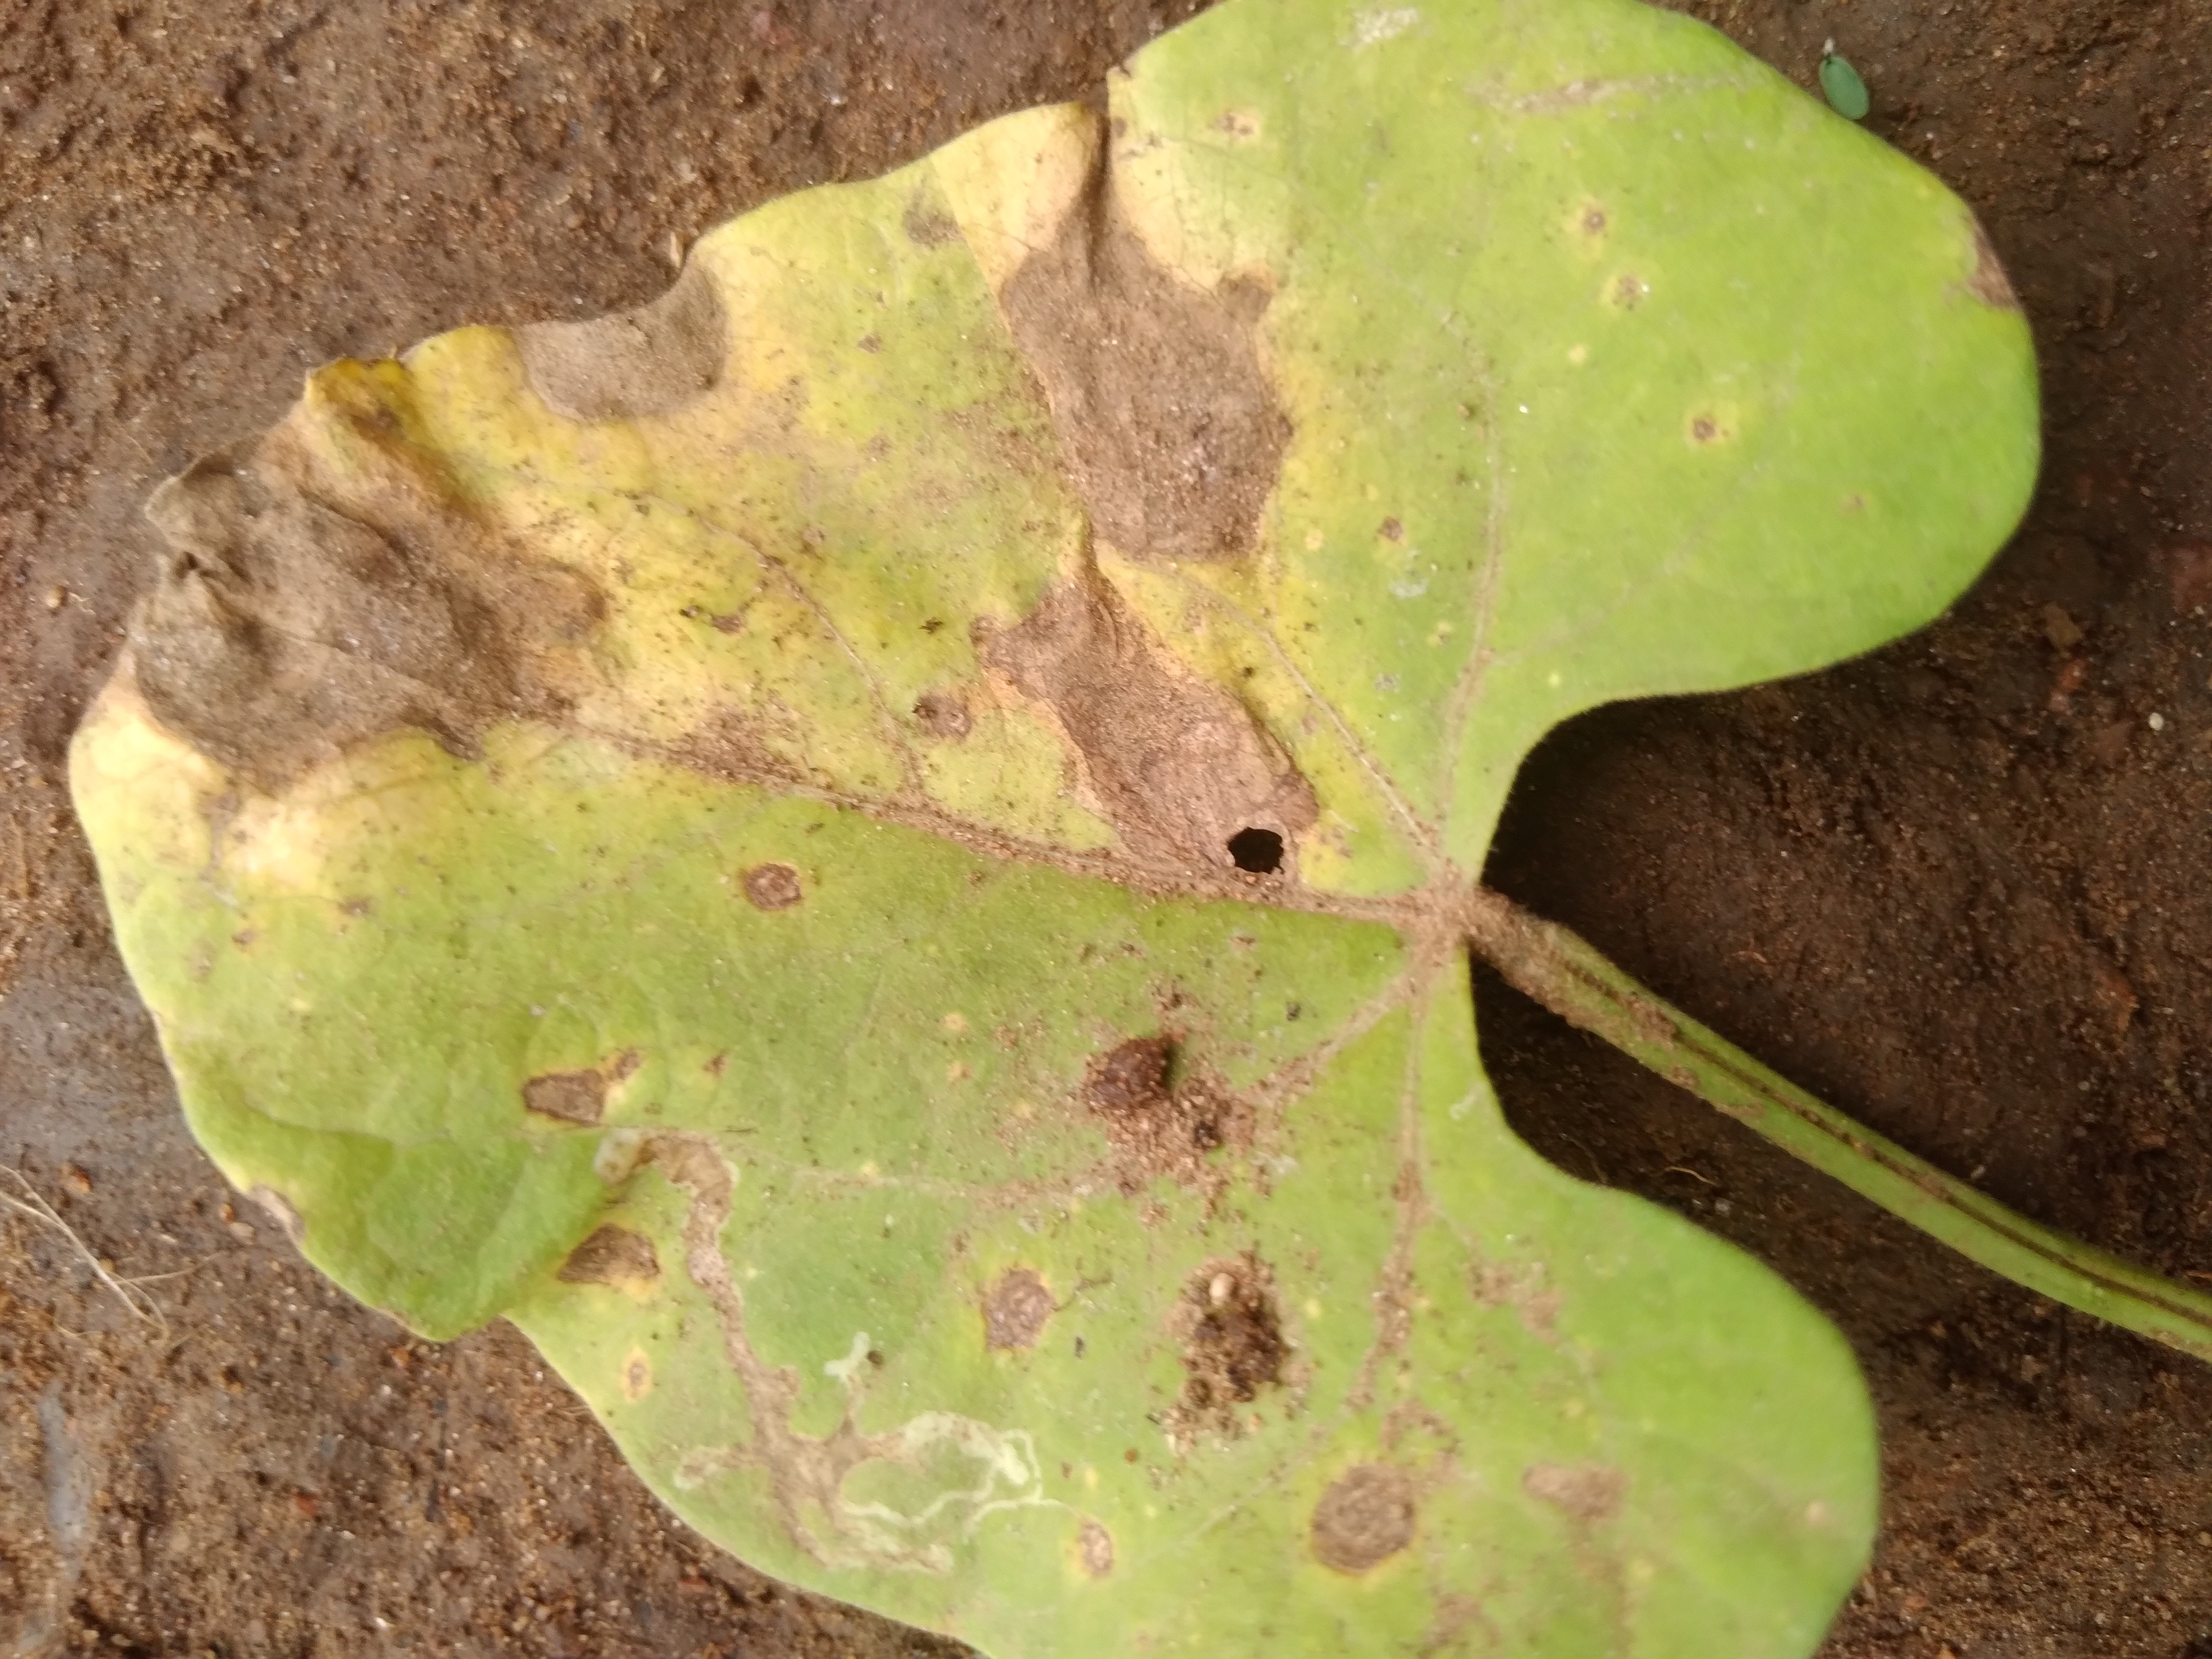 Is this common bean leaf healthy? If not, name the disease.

rust
